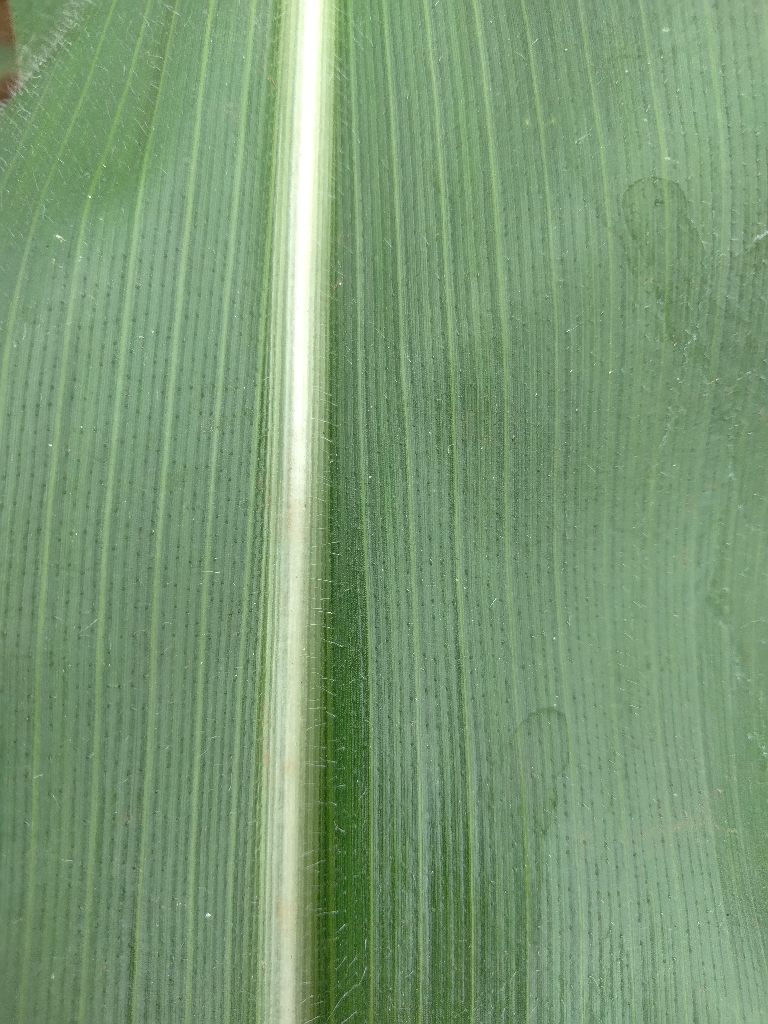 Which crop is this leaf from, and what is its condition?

maize, healthy
